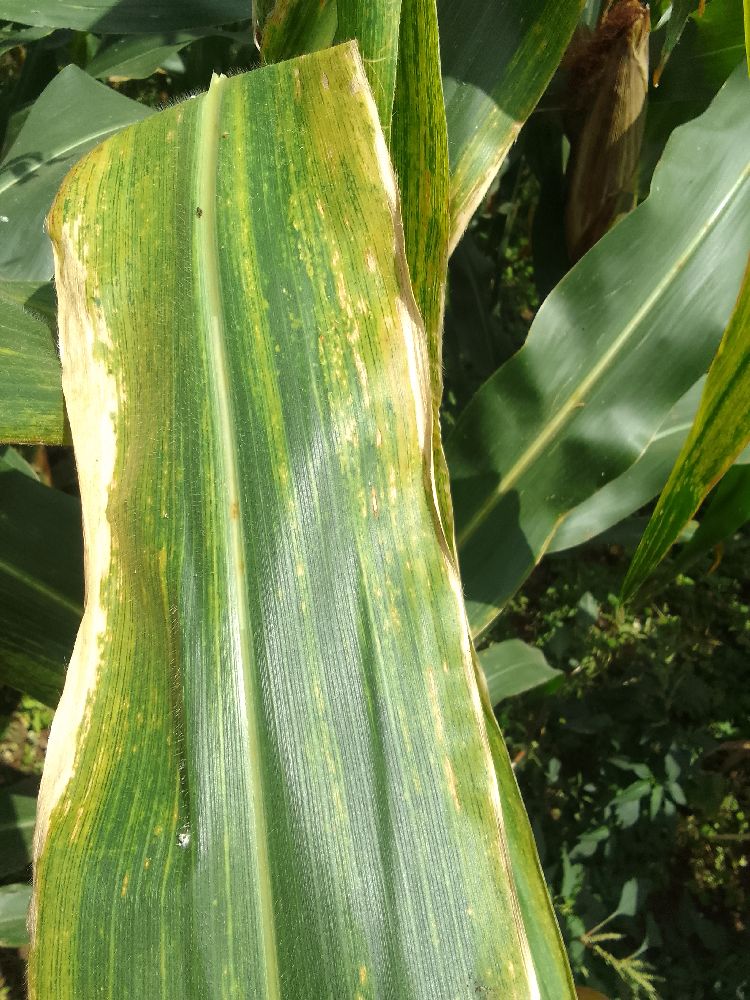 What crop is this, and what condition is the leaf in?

maize, maize lethal necrosis
